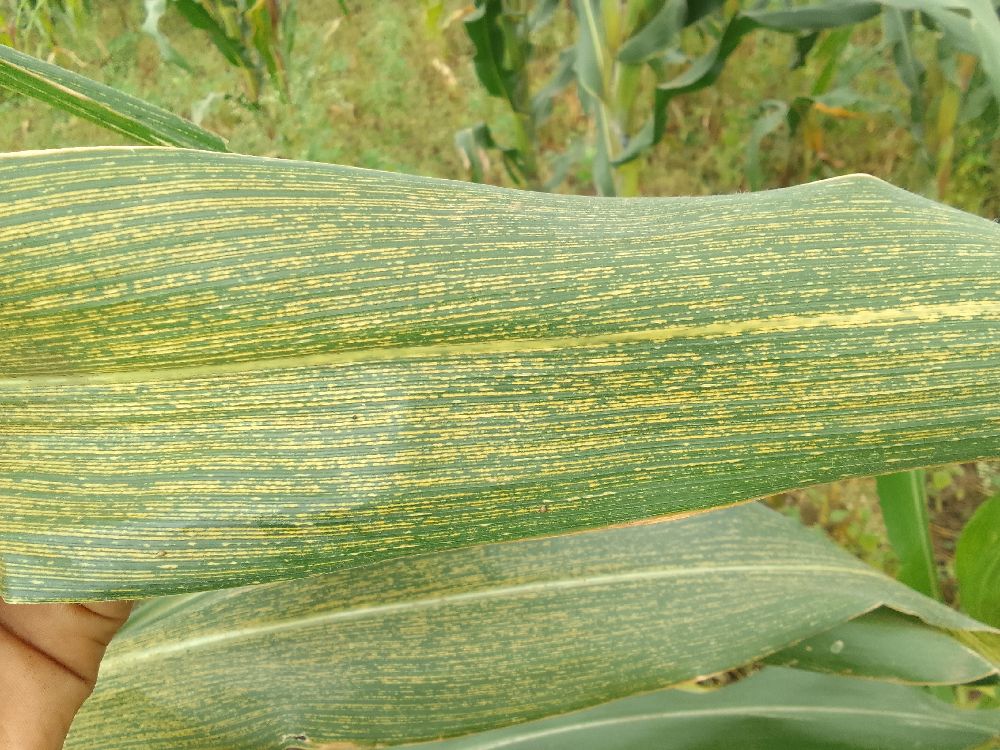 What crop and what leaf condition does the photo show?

maize, healthy
